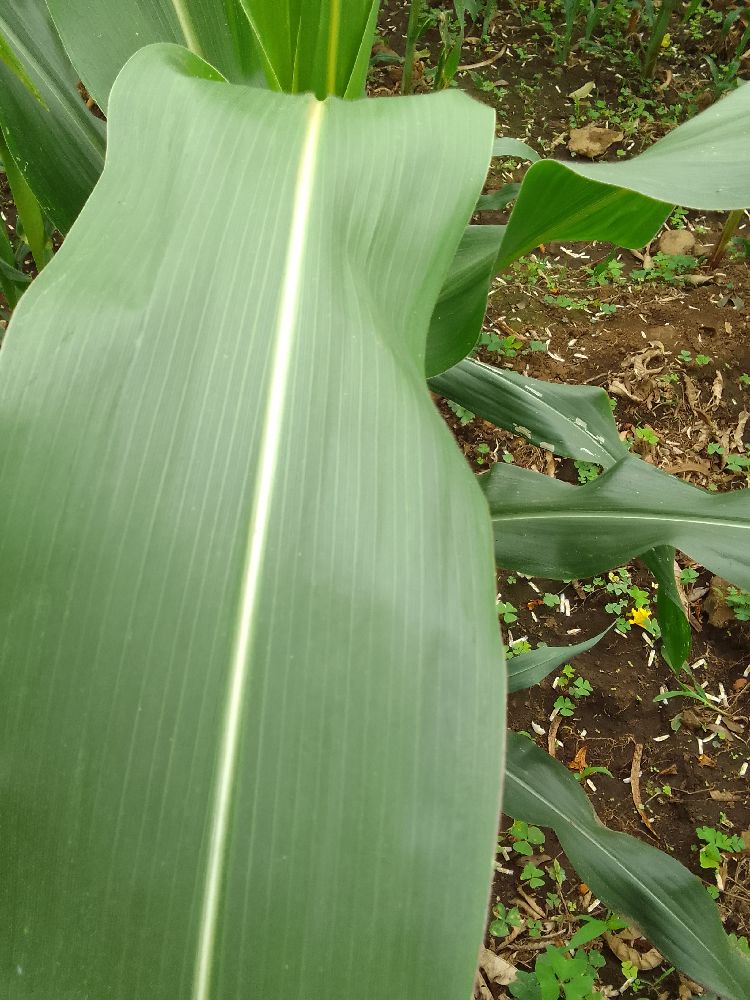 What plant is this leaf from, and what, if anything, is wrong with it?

maize, healthy
